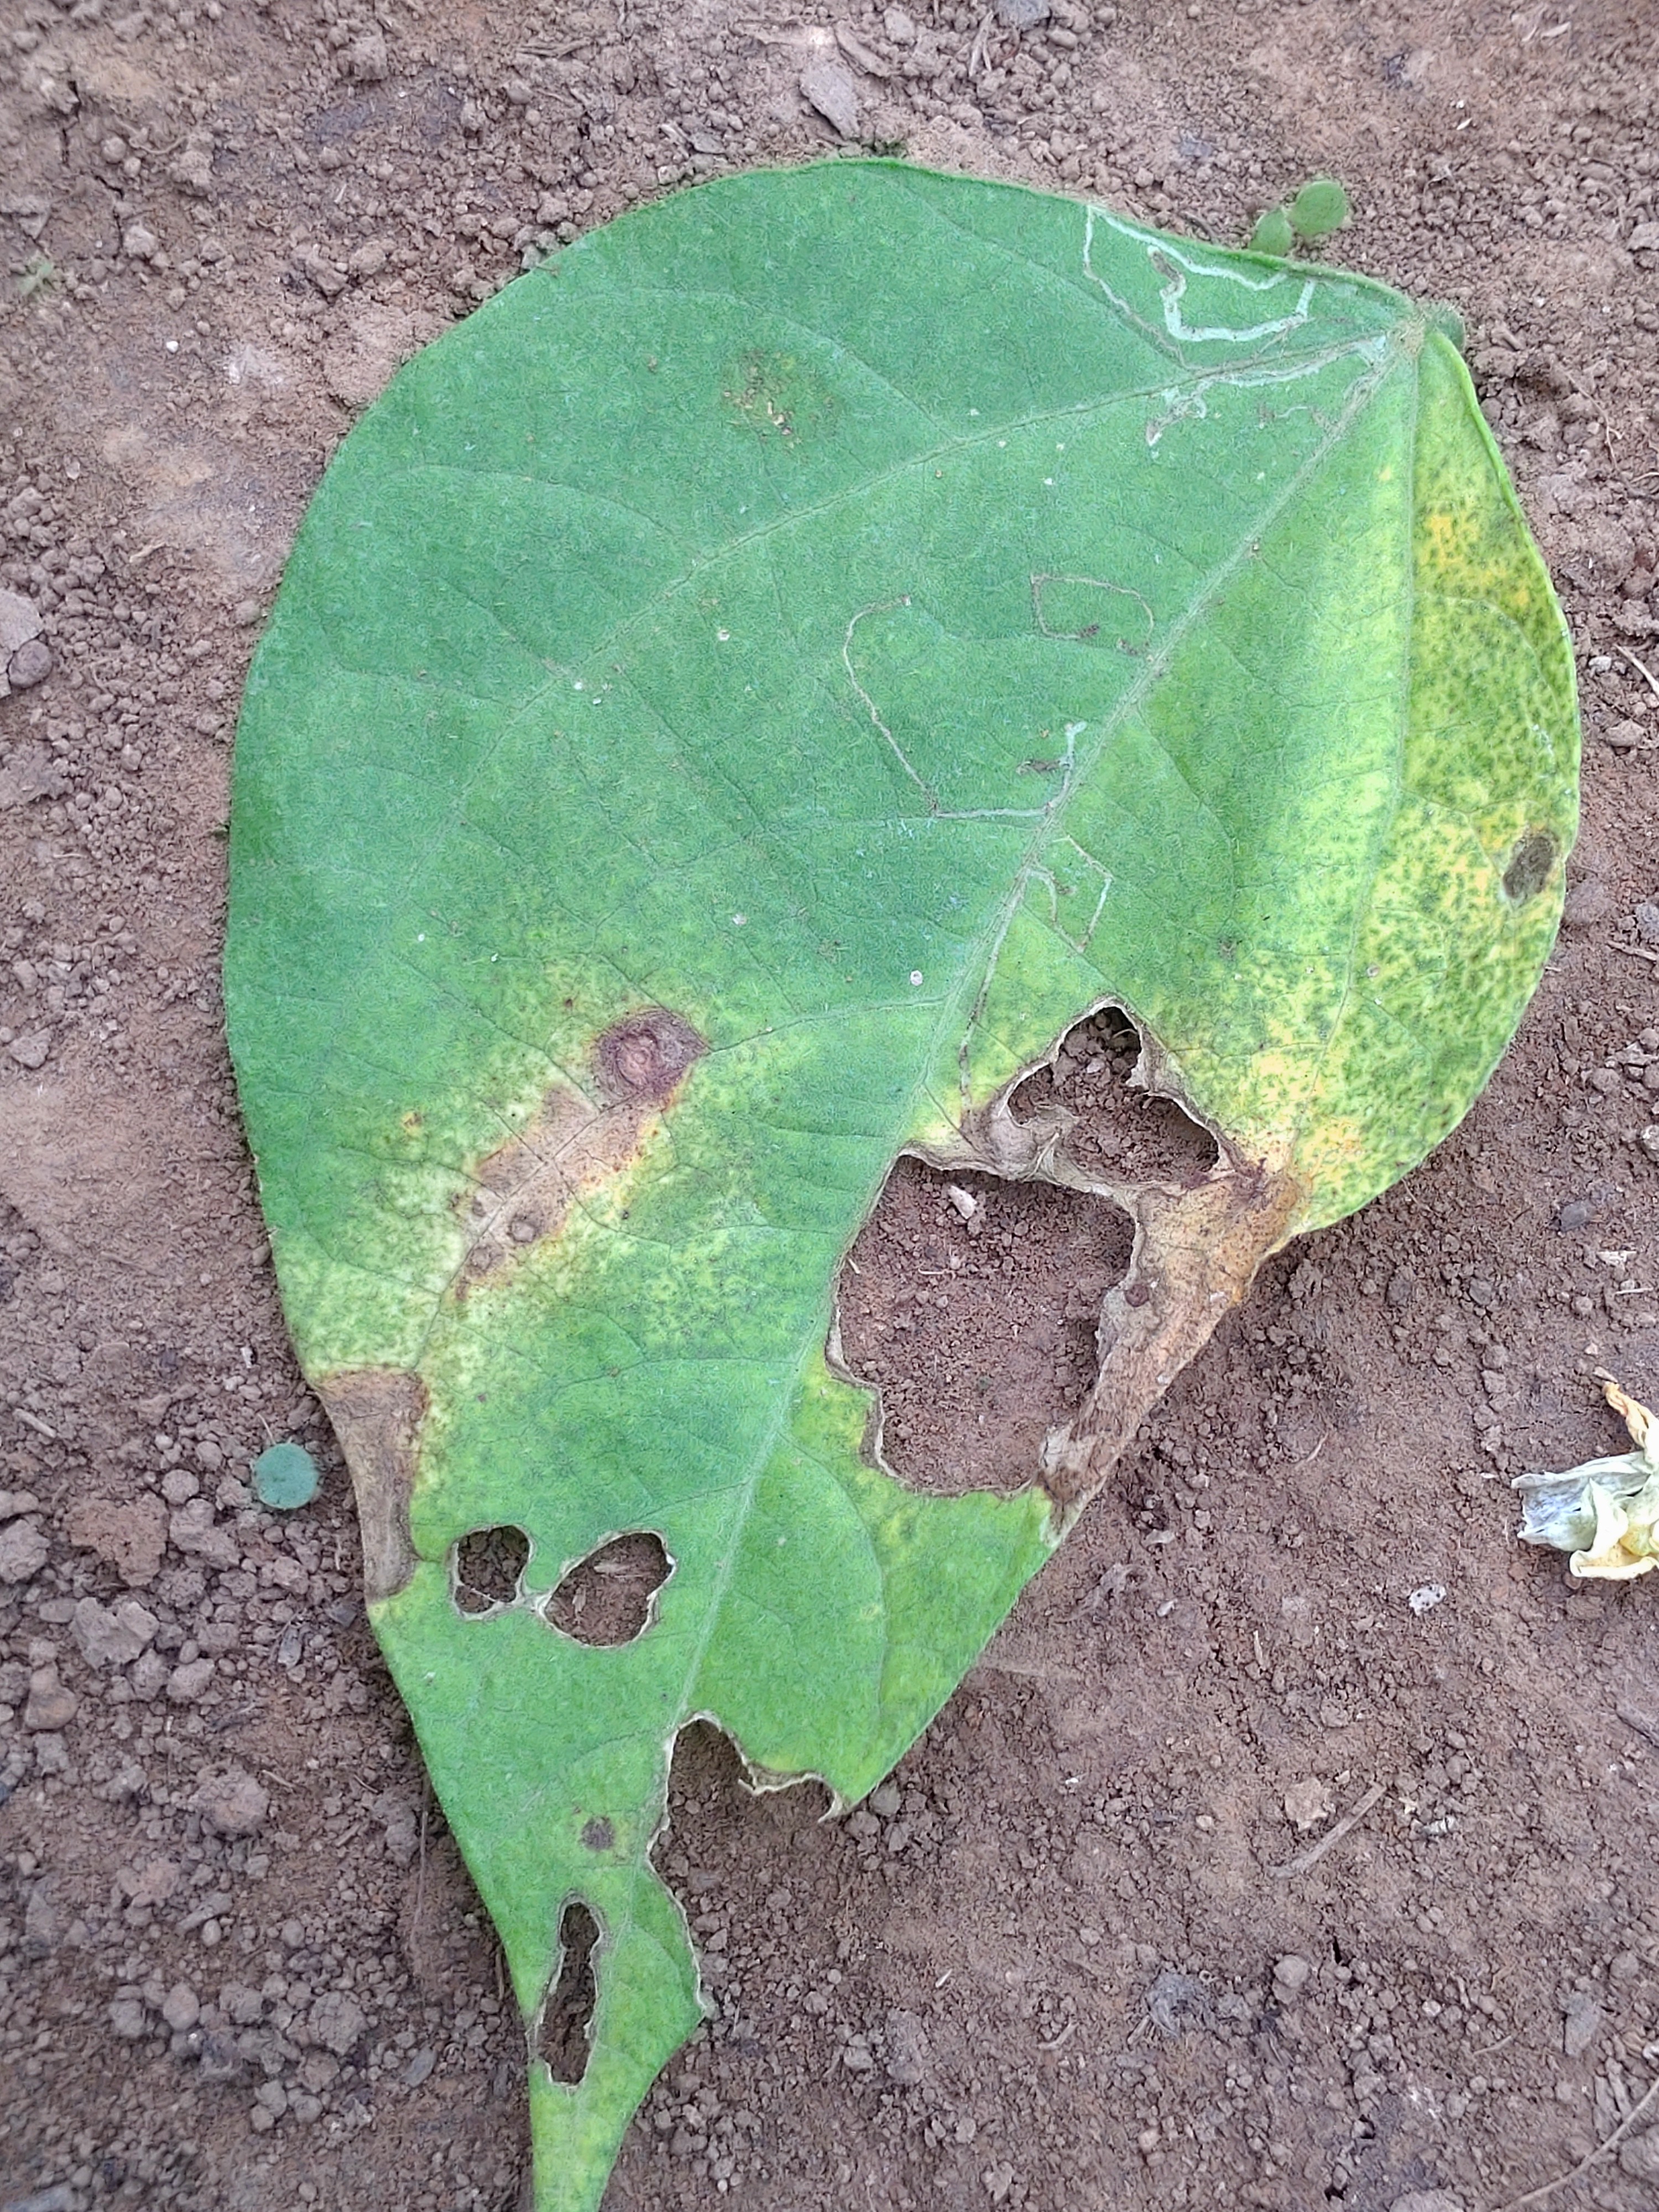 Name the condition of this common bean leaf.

anthracnose
